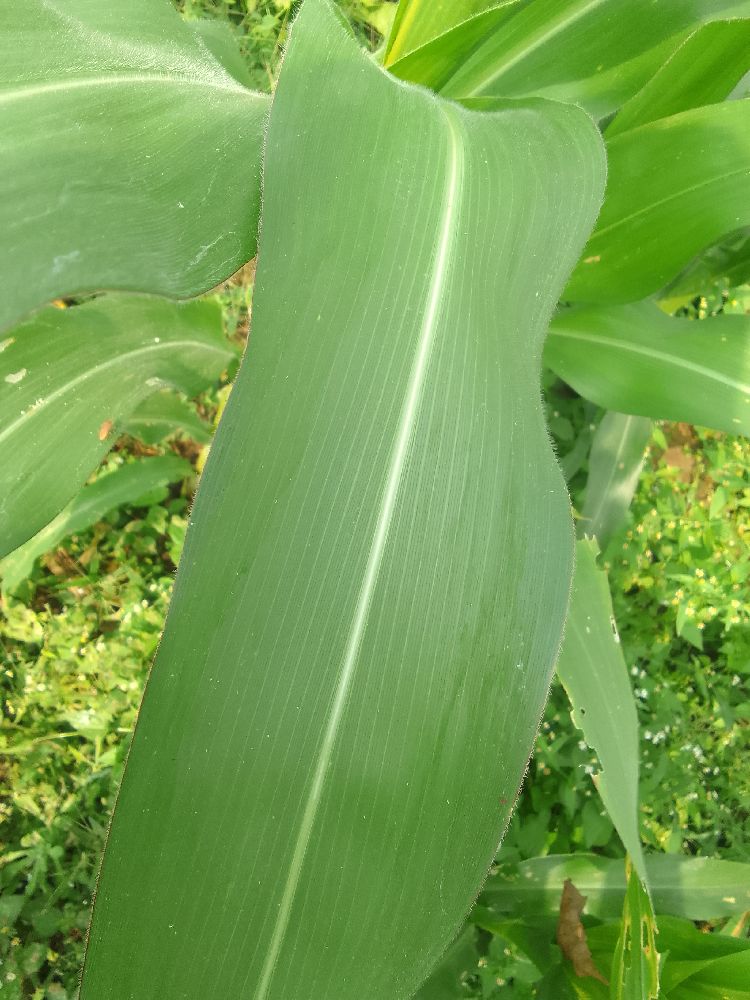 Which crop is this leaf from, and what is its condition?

maize, healthy
